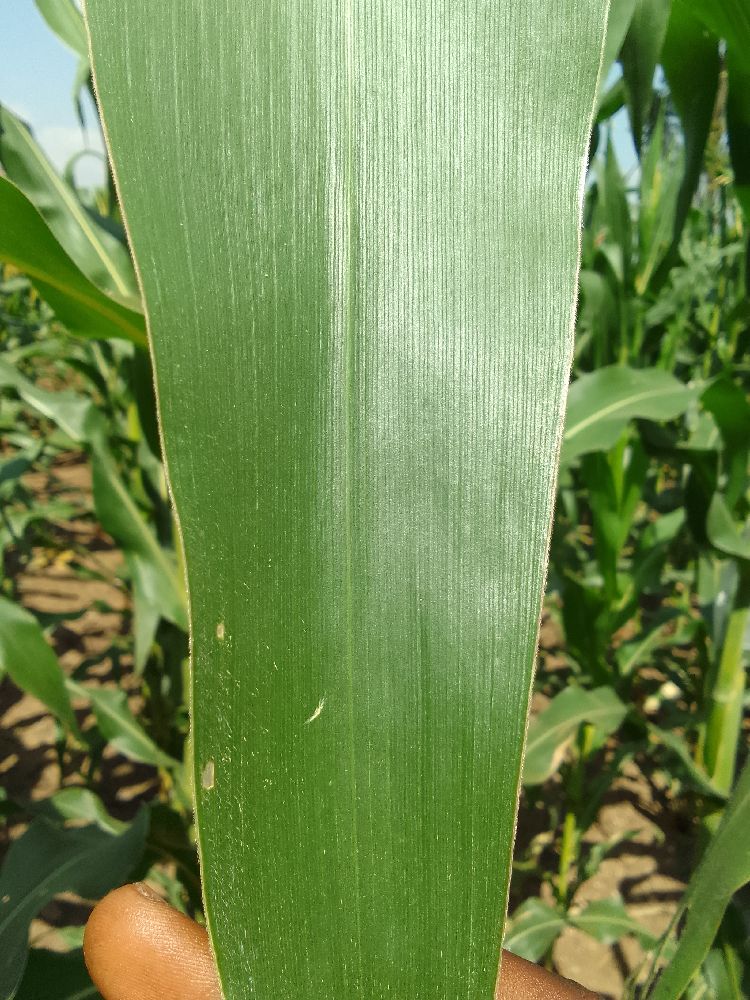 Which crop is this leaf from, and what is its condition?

maize, healthy
